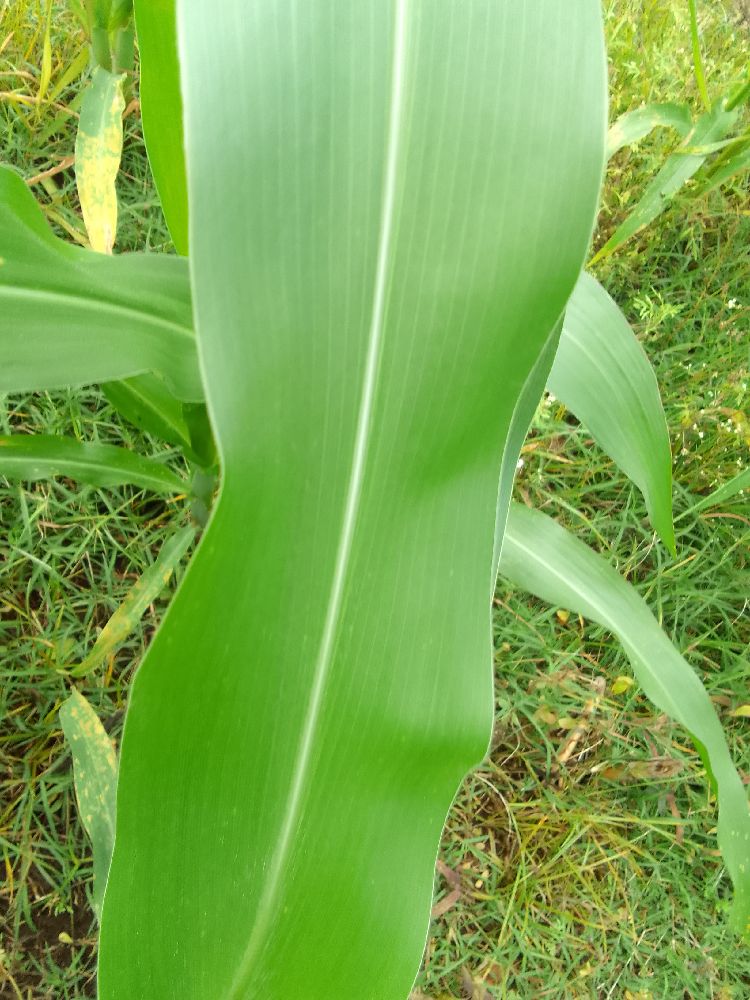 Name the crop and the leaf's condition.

maize, healthy
